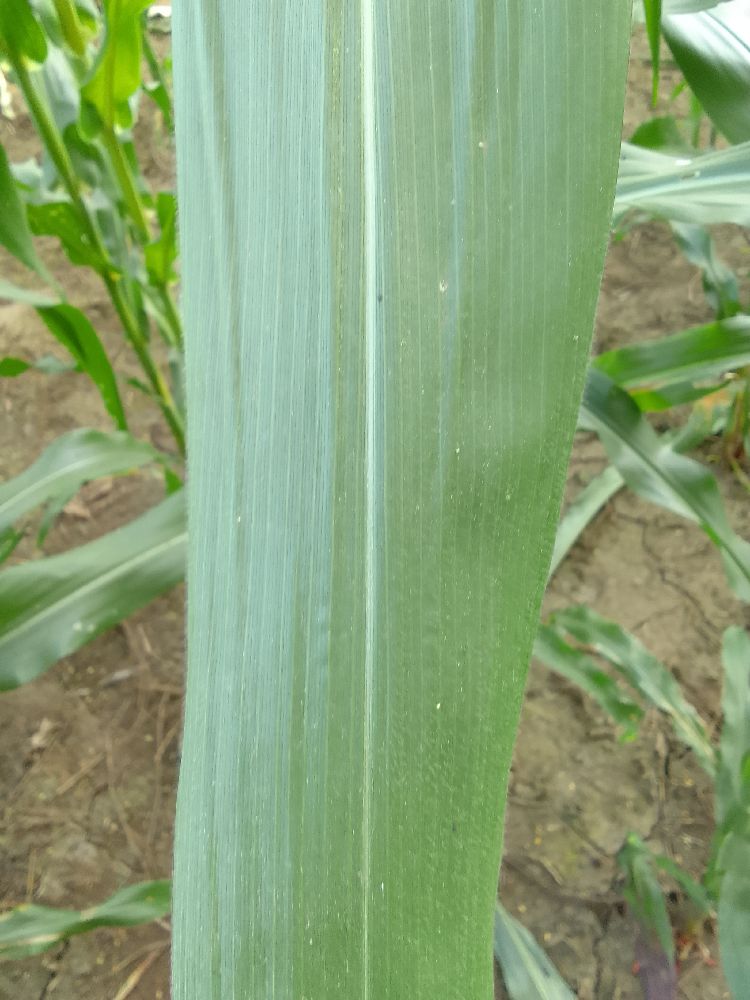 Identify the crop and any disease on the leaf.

maize, healthy
